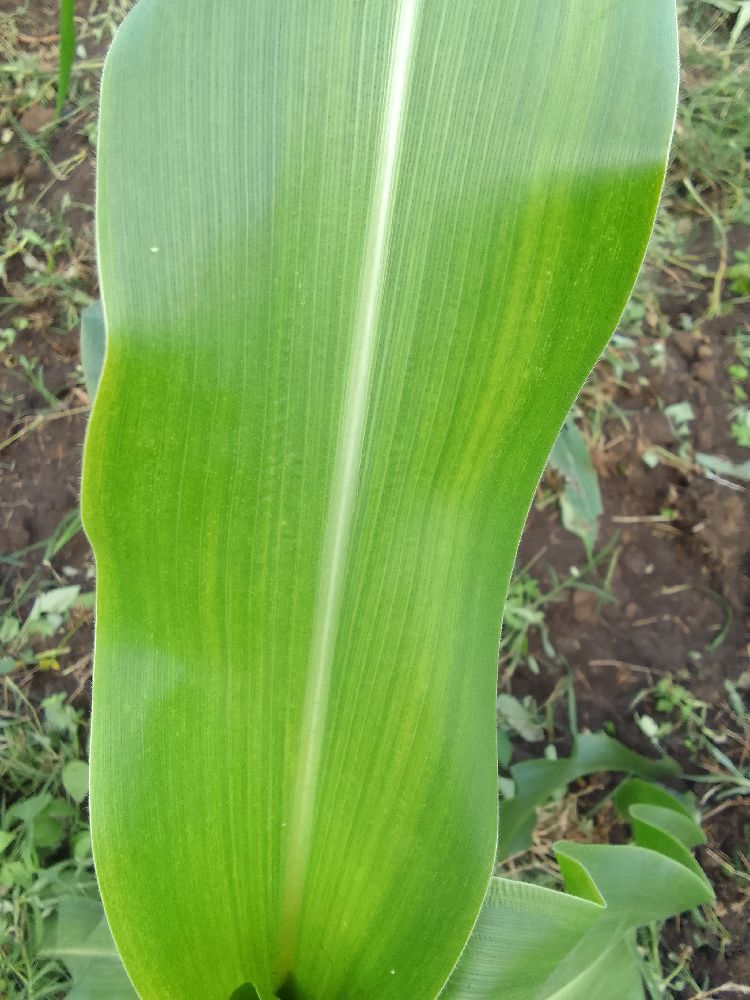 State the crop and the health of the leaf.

maize, maize lethal necrosis
